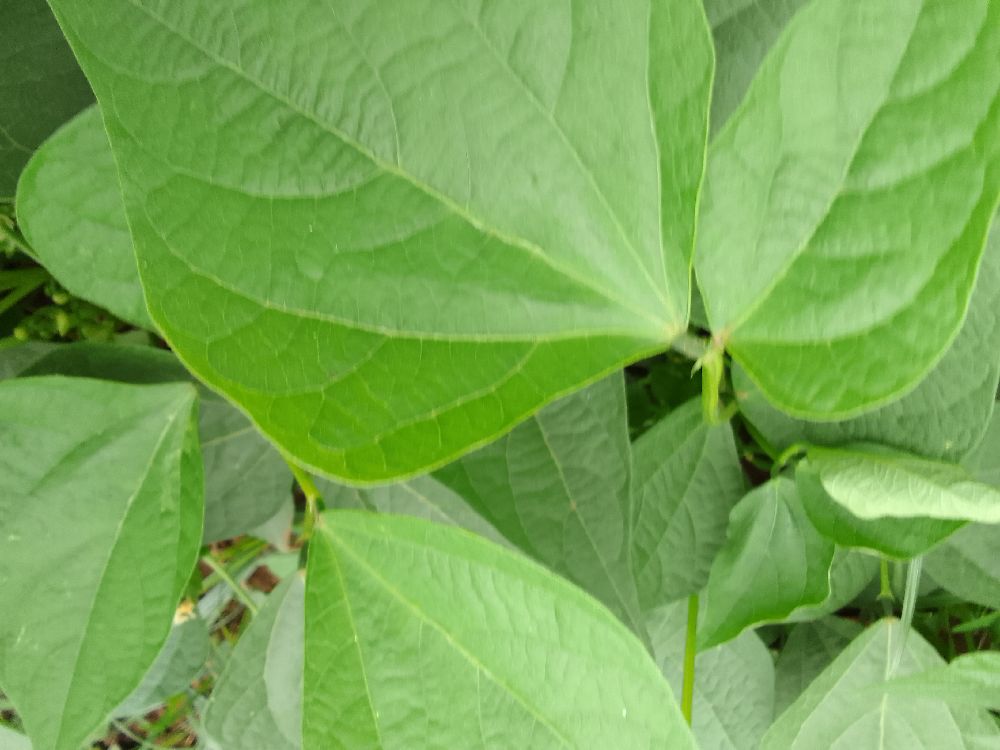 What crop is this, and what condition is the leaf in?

common bean, healthy
